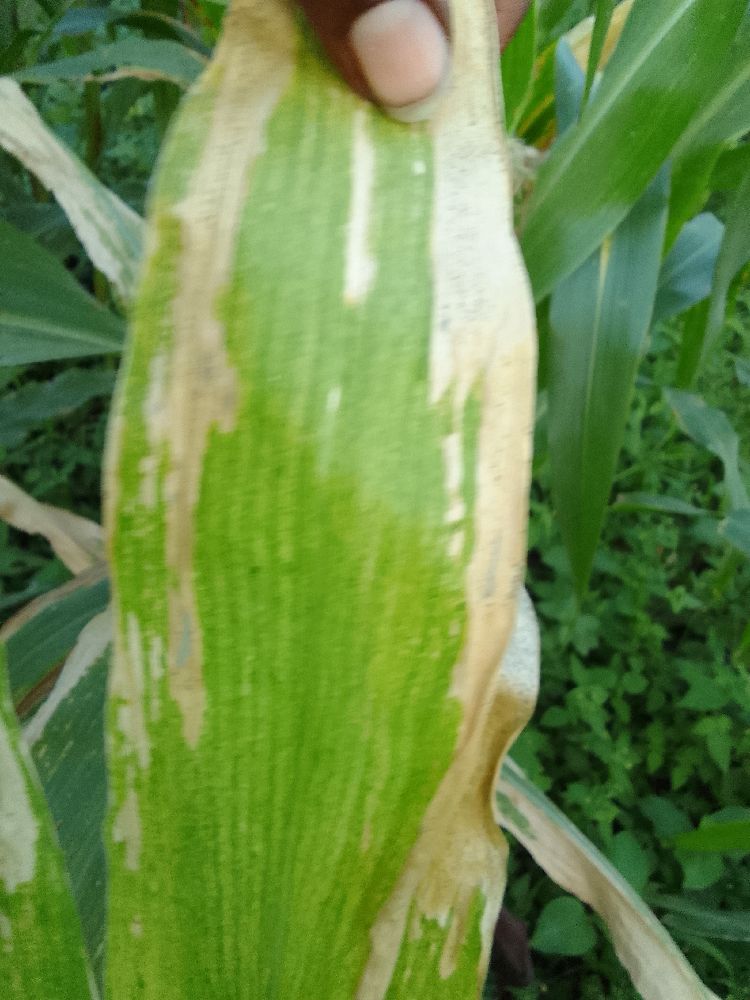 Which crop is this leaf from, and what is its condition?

maize, maize lethal necrosis
